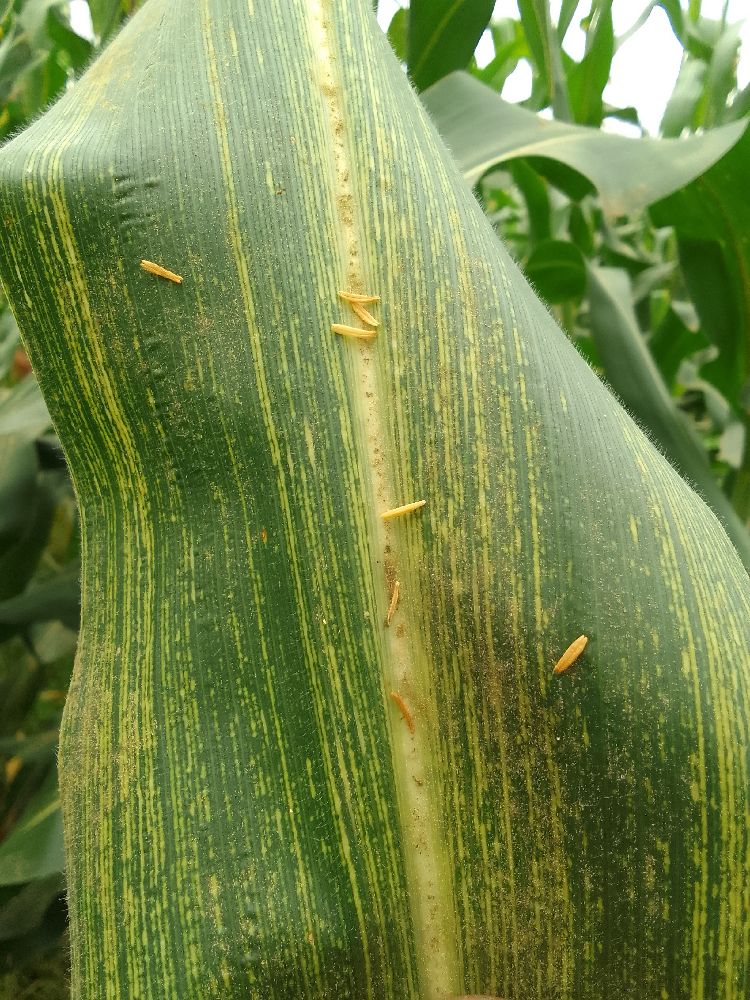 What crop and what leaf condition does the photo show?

maize, maize streak virus
